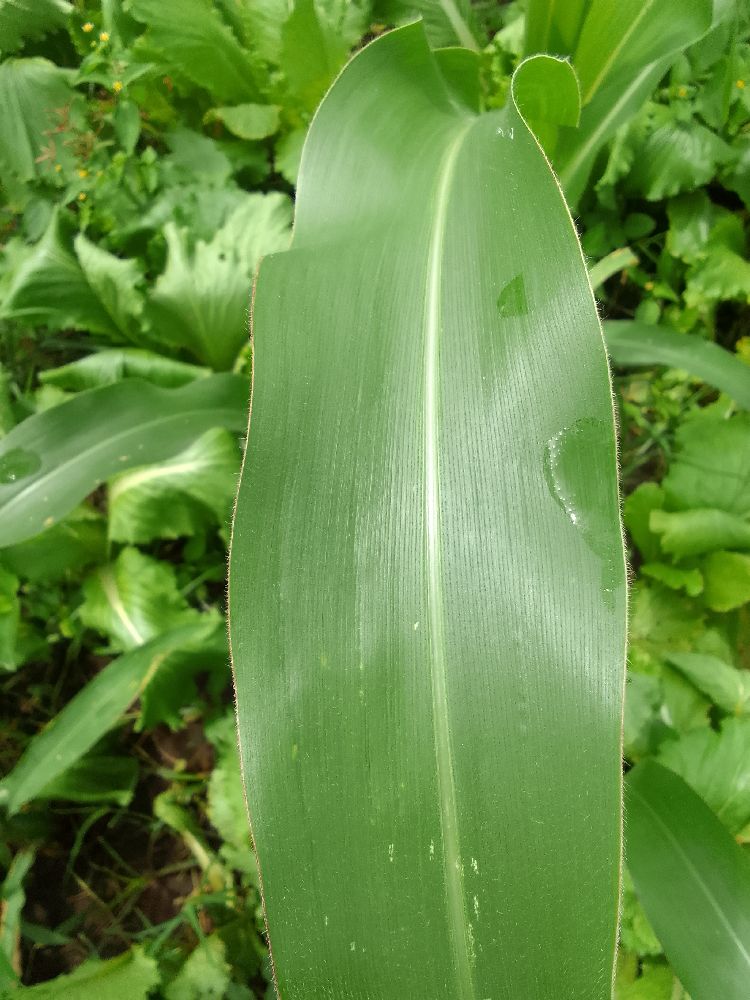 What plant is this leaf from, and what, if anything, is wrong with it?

maize, healthy
